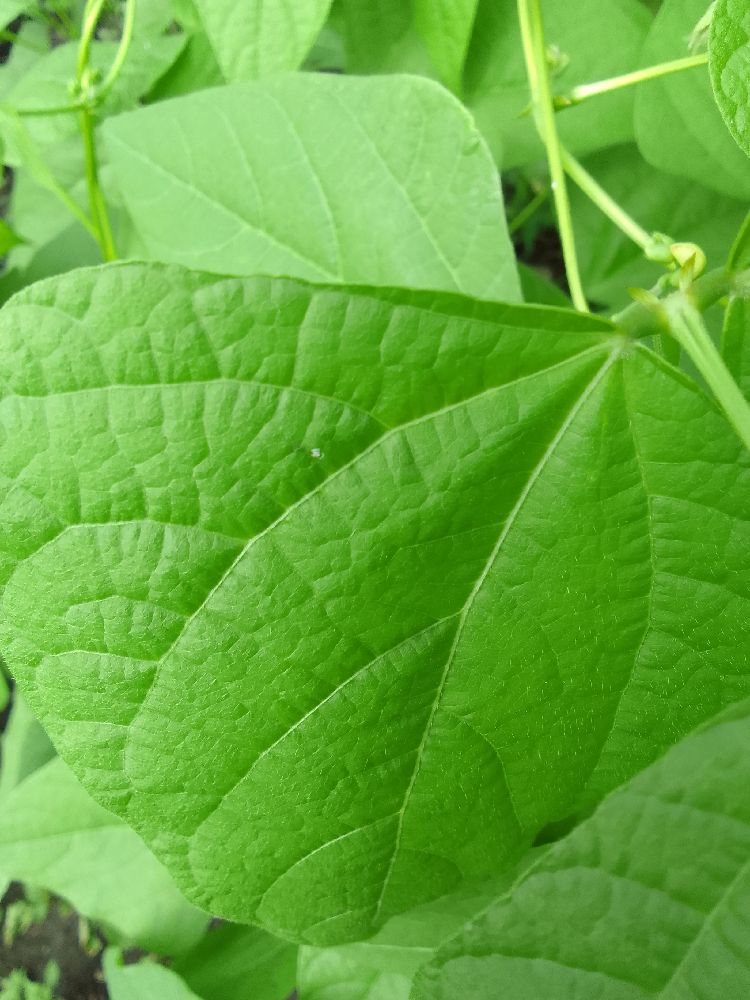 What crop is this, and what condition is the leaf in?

common bean, healthy
